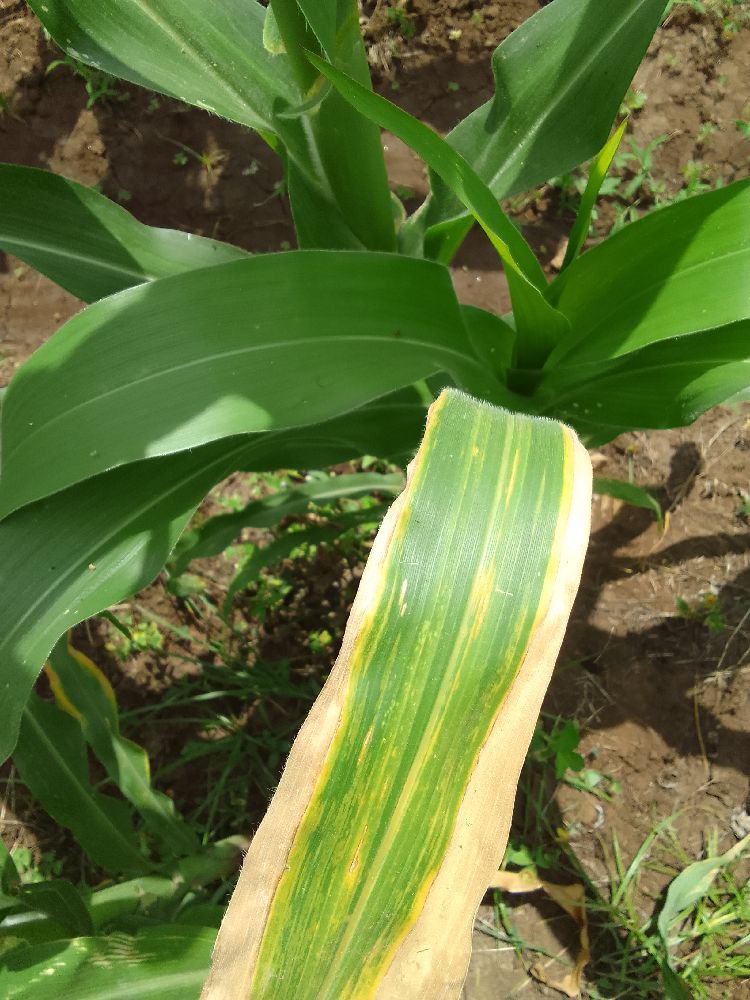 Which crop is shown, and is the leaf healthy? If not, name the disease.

maize, maize lethal necrosis
